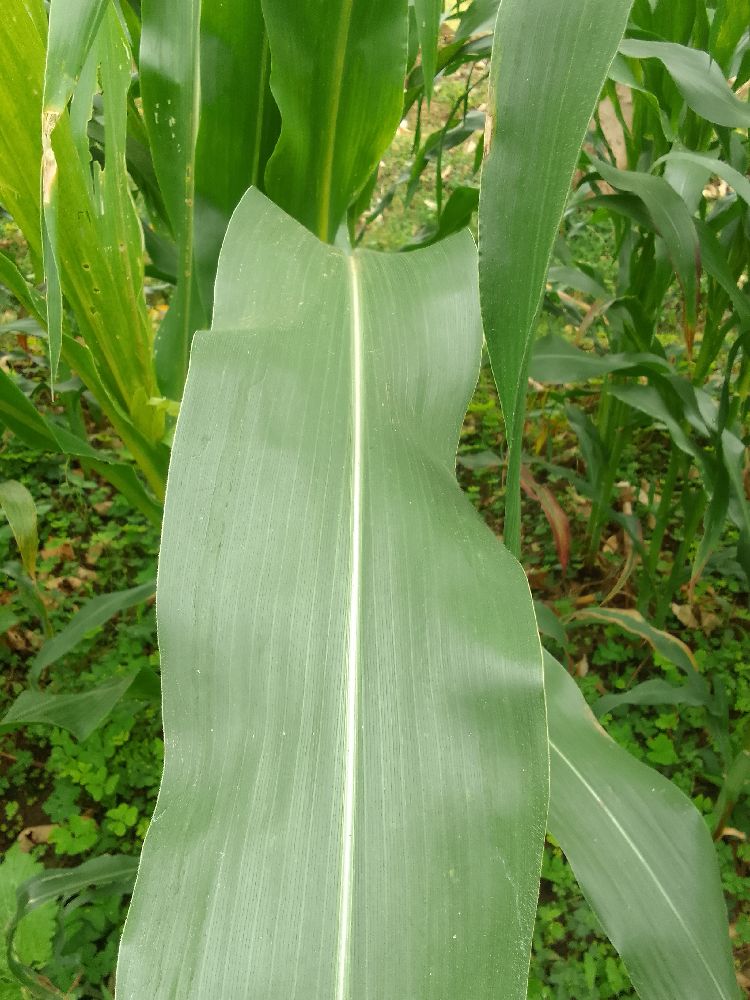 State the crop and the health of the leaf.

maize, healthy
